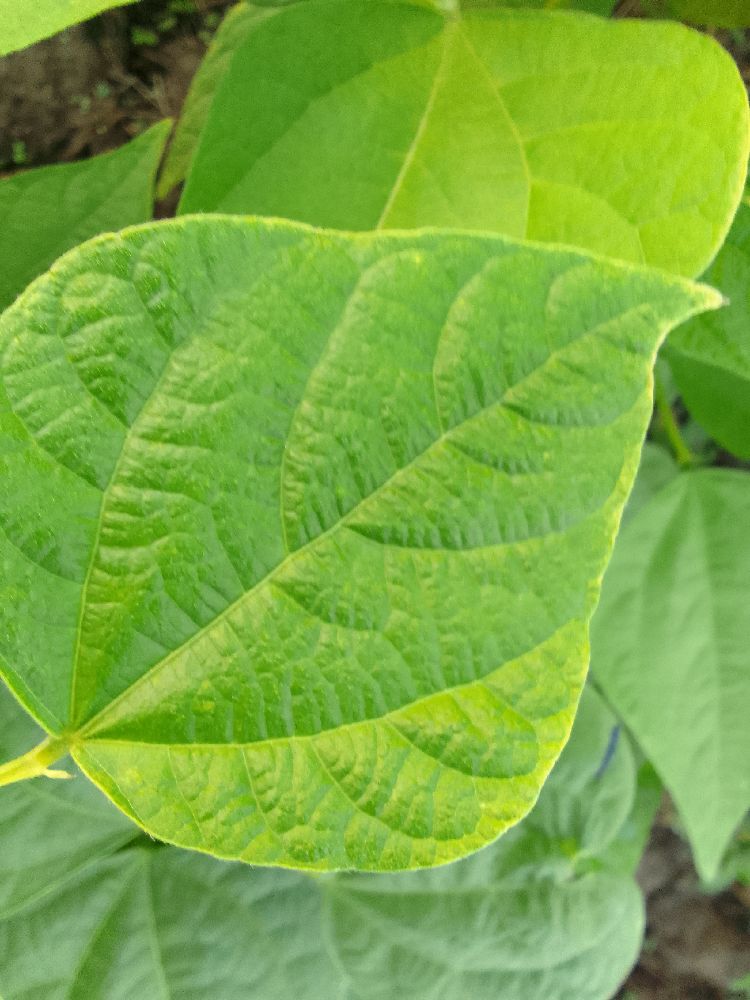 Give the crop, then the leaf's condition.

common bean, healthy
